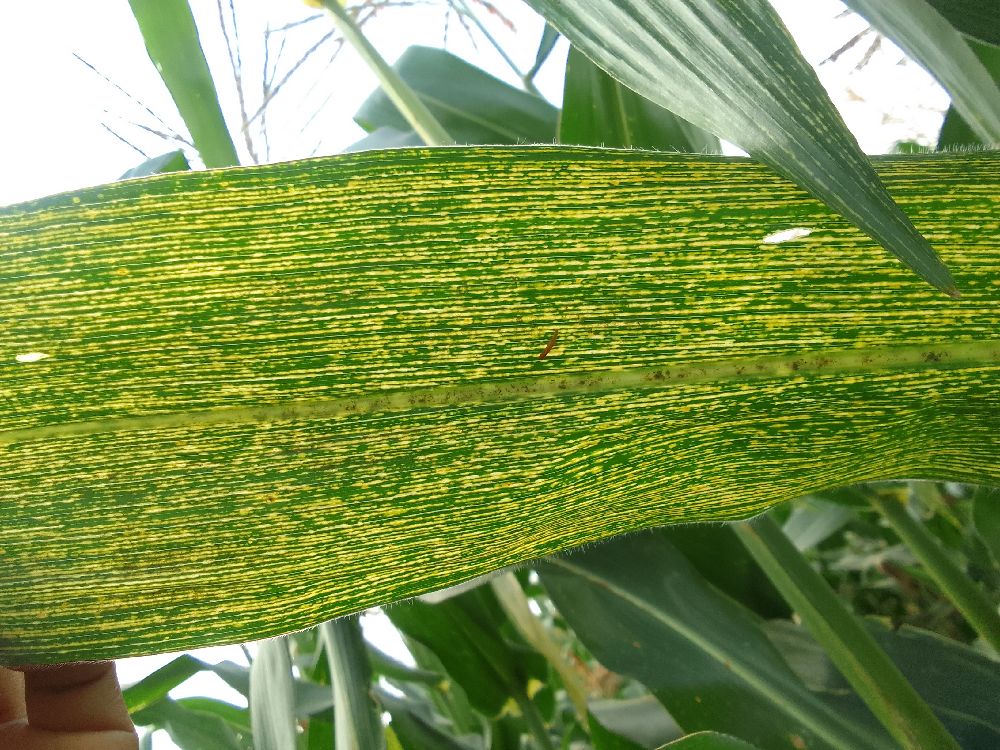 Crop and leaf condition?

maize, maize streak virus
